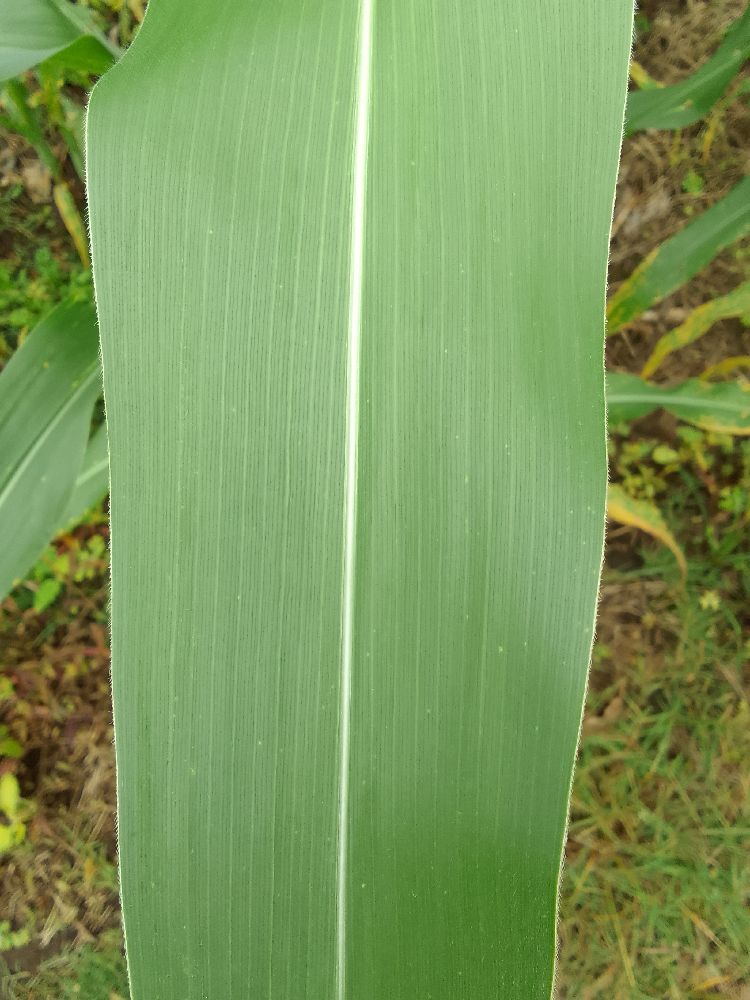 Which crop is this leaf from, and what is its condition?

maize, healthy
